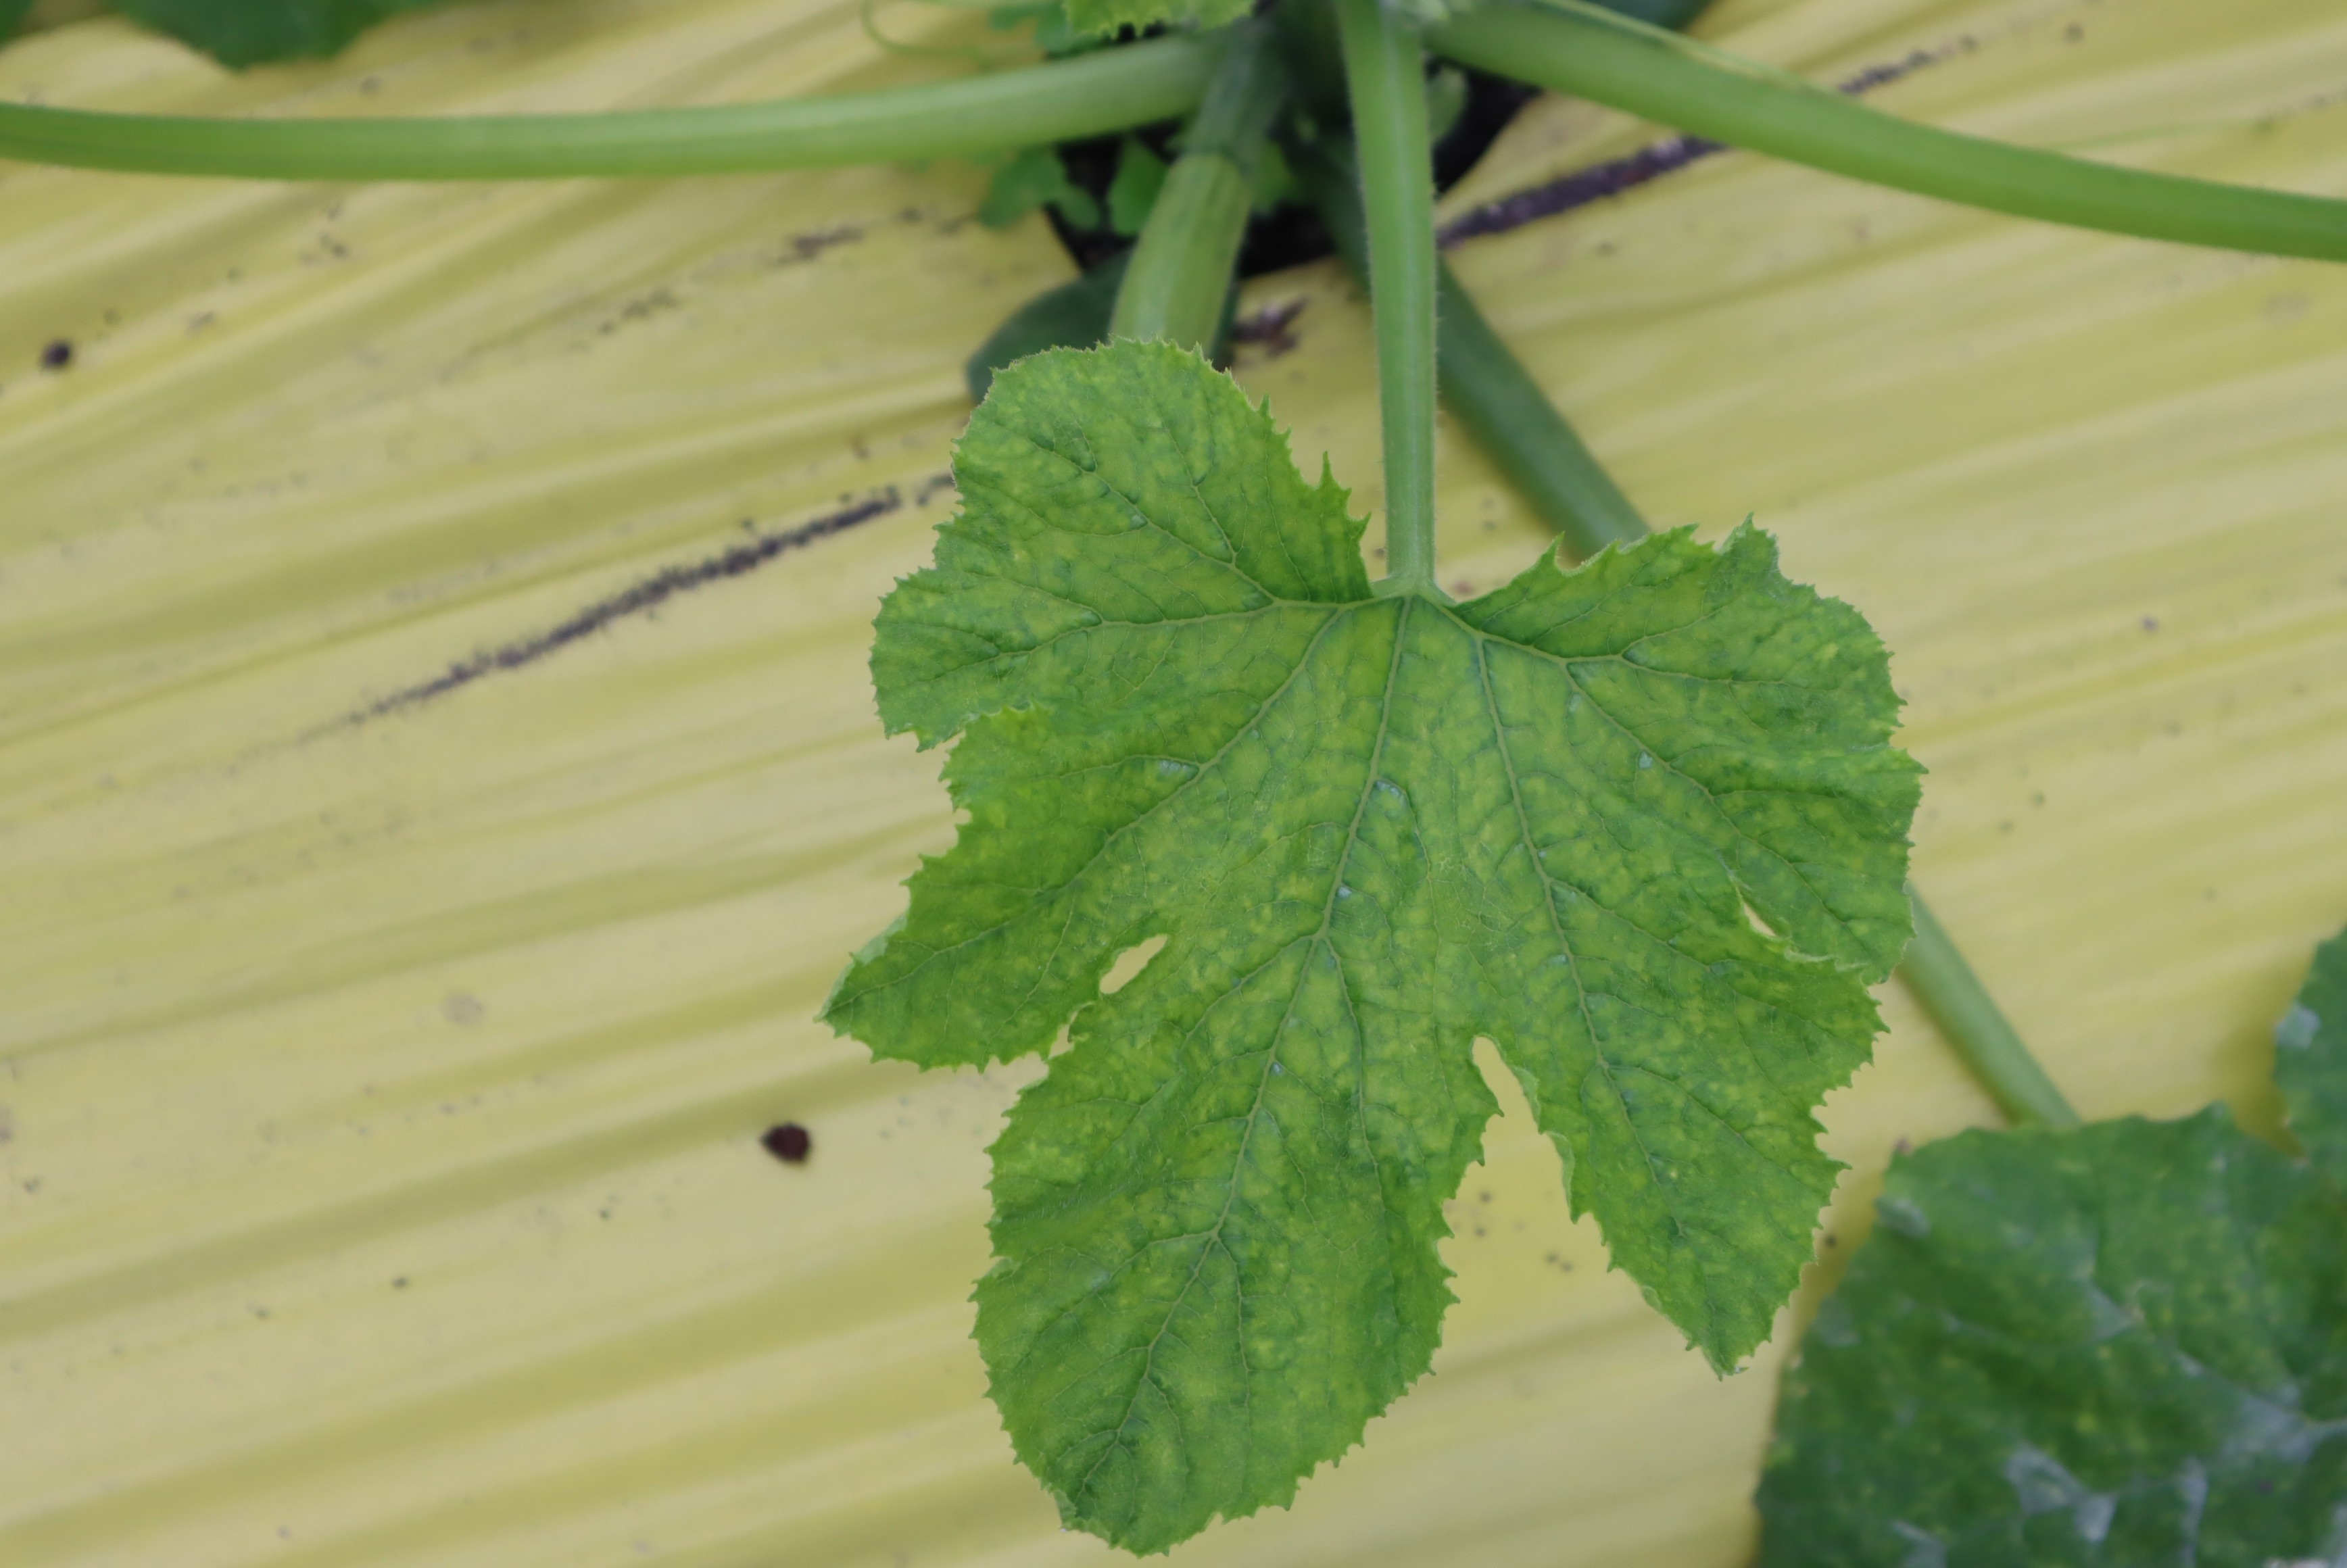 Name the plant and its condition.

zucchini, virosis
